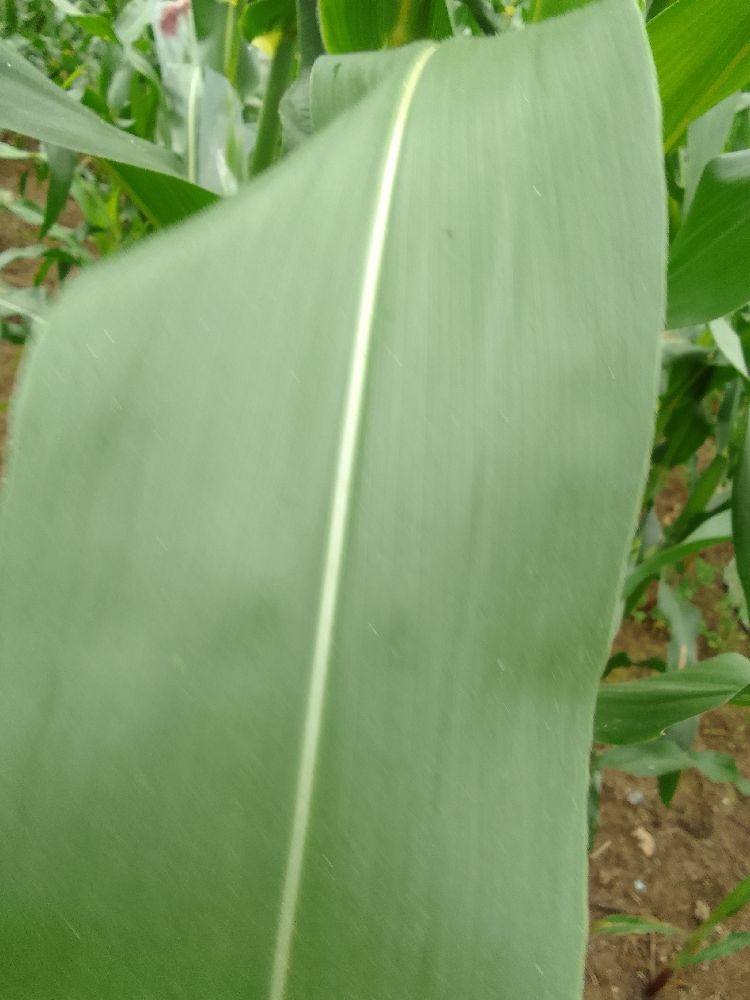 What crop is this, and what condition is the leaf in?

maize, healthy
